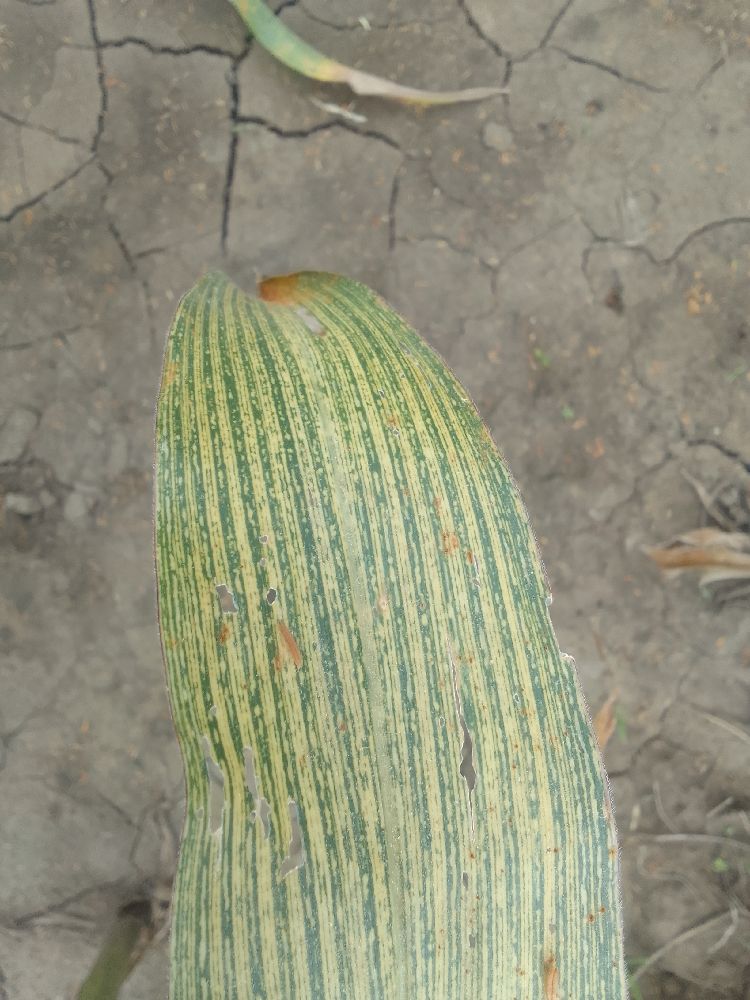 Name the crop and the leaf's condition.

maize, maize streak virus
